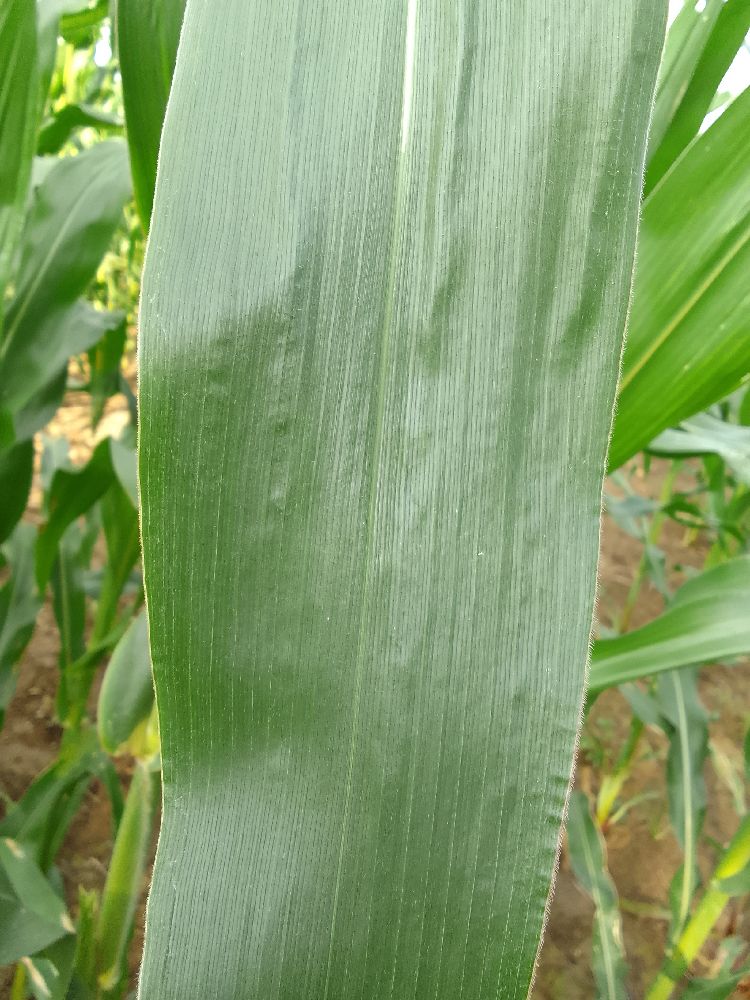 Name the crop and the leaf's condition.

maize, healthy
